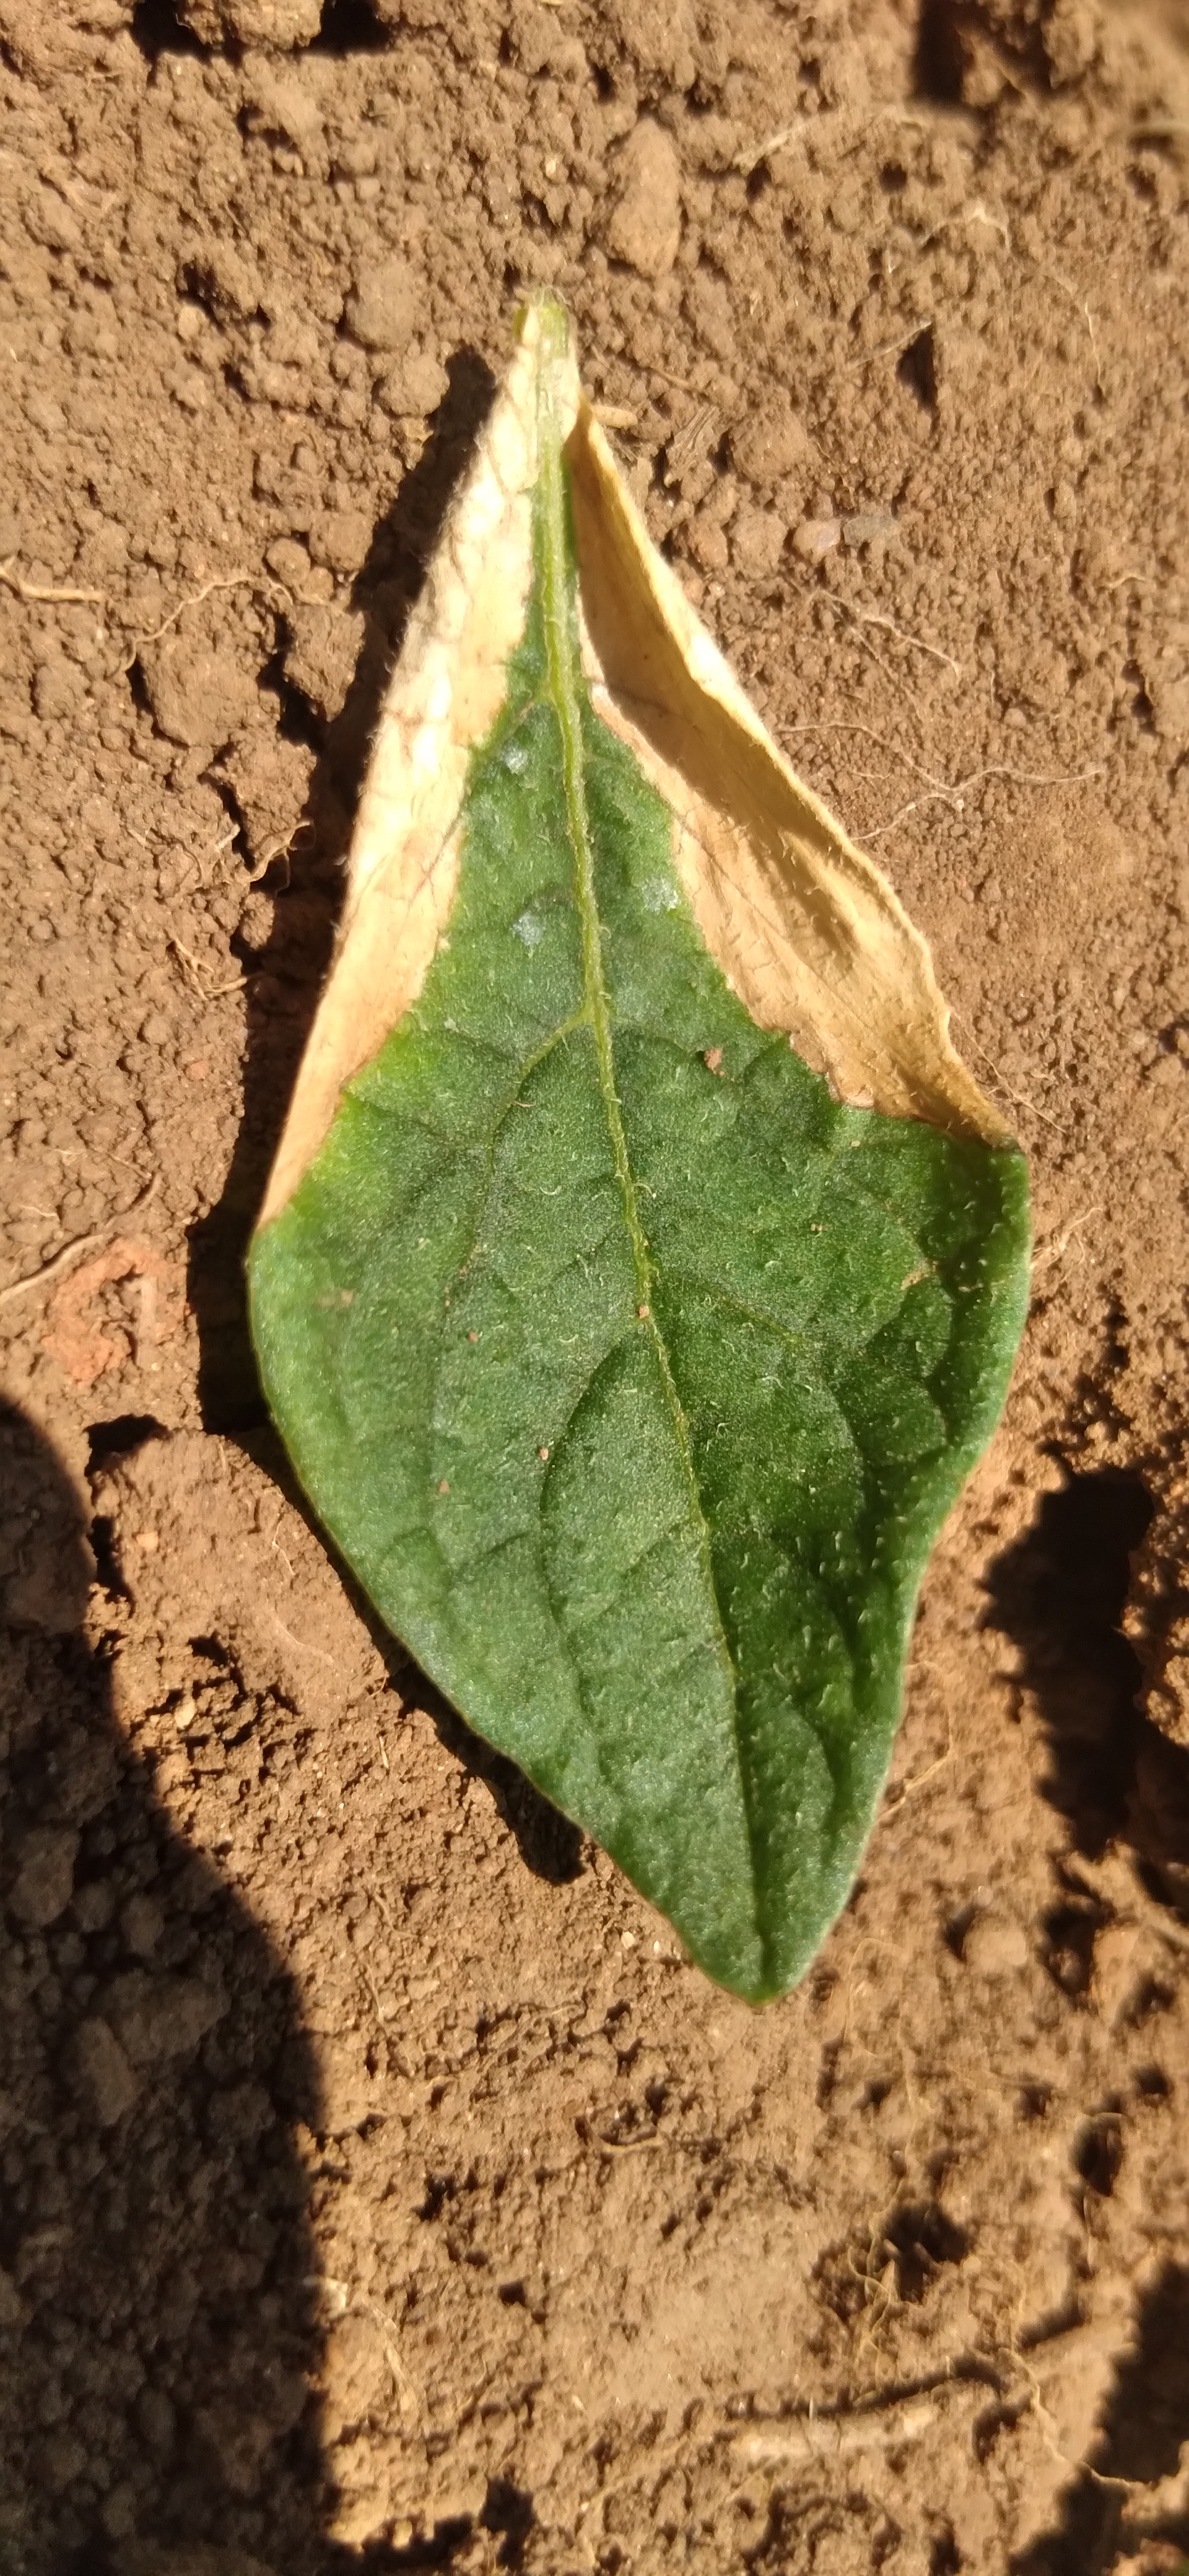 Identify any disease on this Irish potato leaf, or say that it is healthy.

early blight
